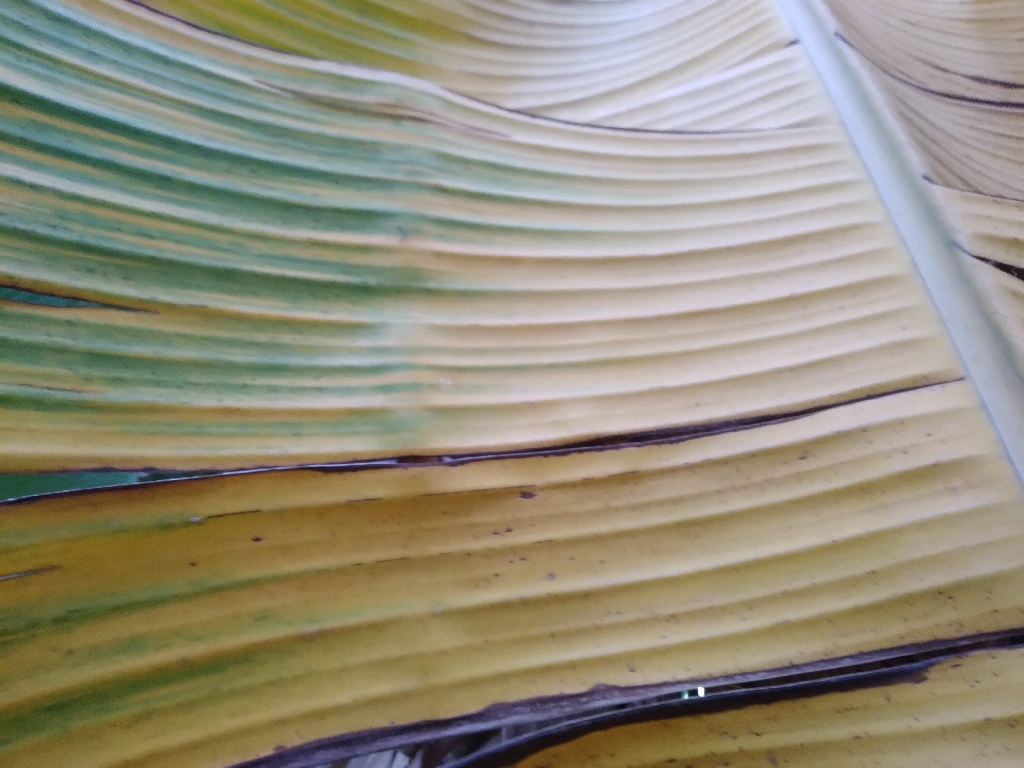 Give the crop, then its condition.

banana, fusarium wilt race 1
